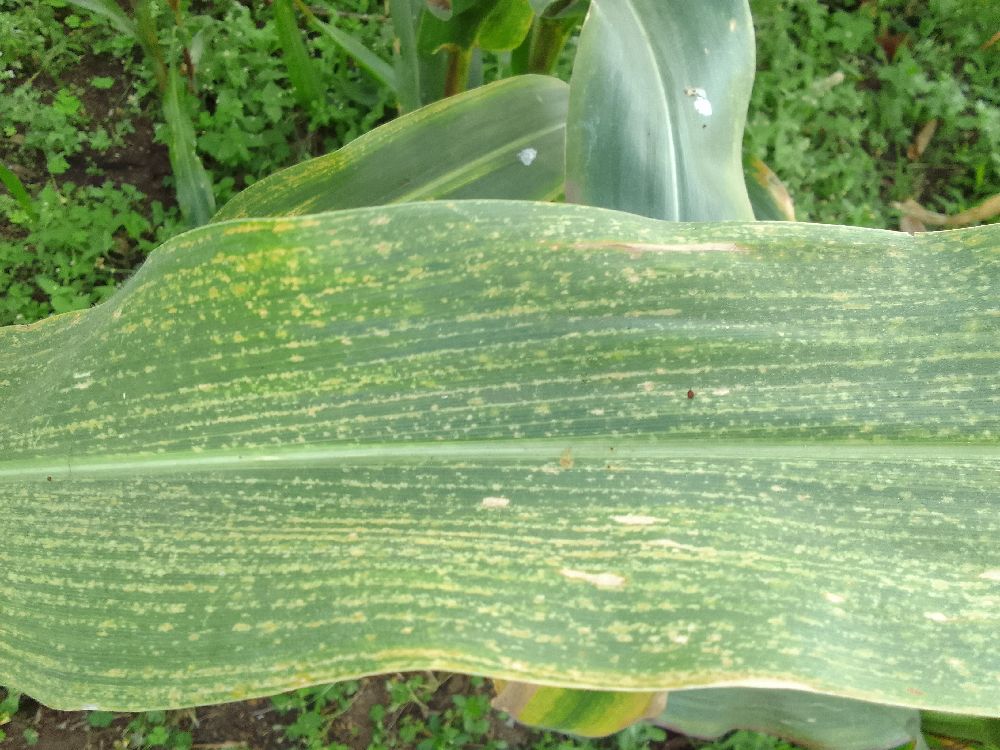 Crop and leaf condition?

maize, maize lethal necrosis
